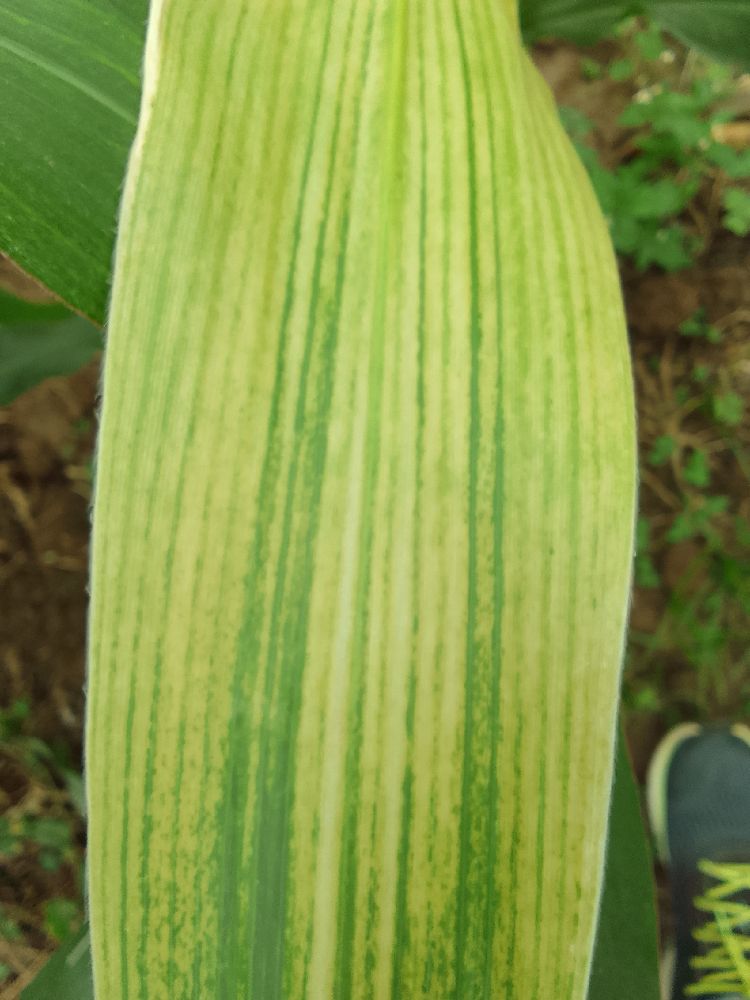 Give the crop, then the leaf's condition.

maize, maize lethal necrosis
